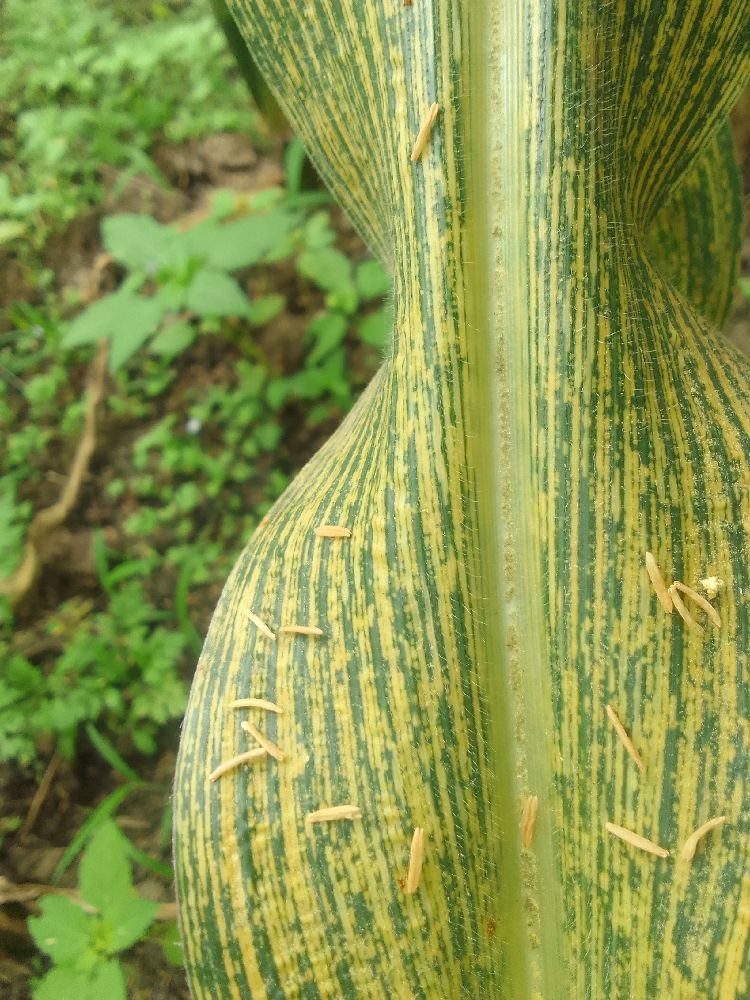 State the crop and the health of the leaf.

maize, maize streak virus
